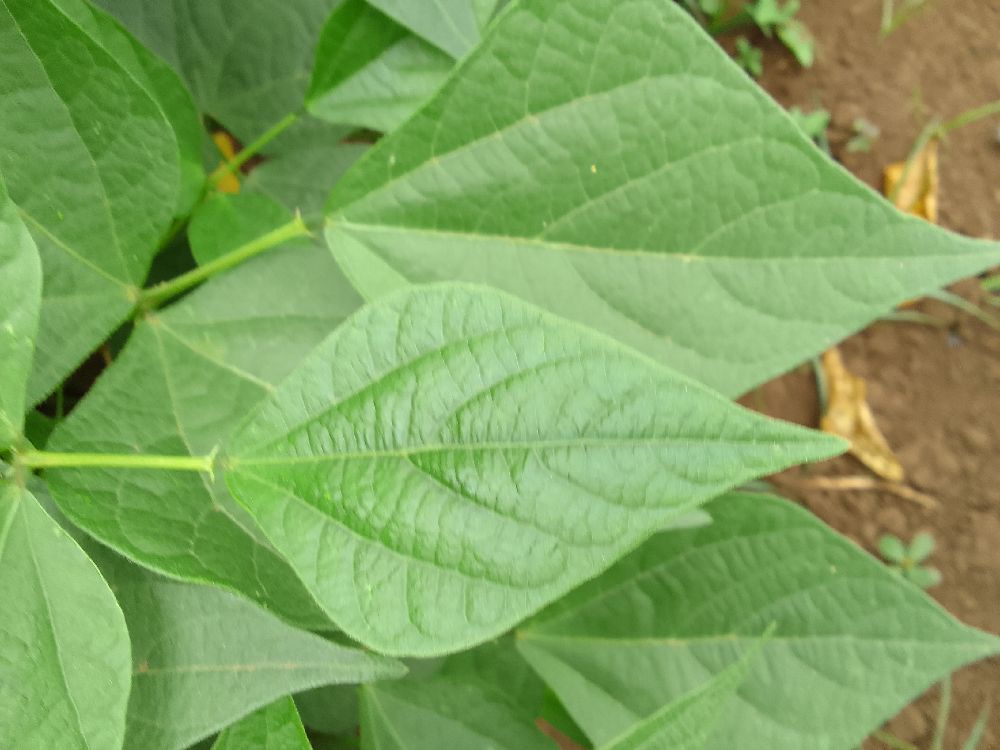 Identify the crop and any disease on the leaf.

common bean, healthy
